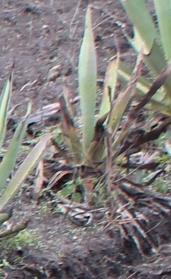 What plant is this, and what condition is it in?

agave, sick
